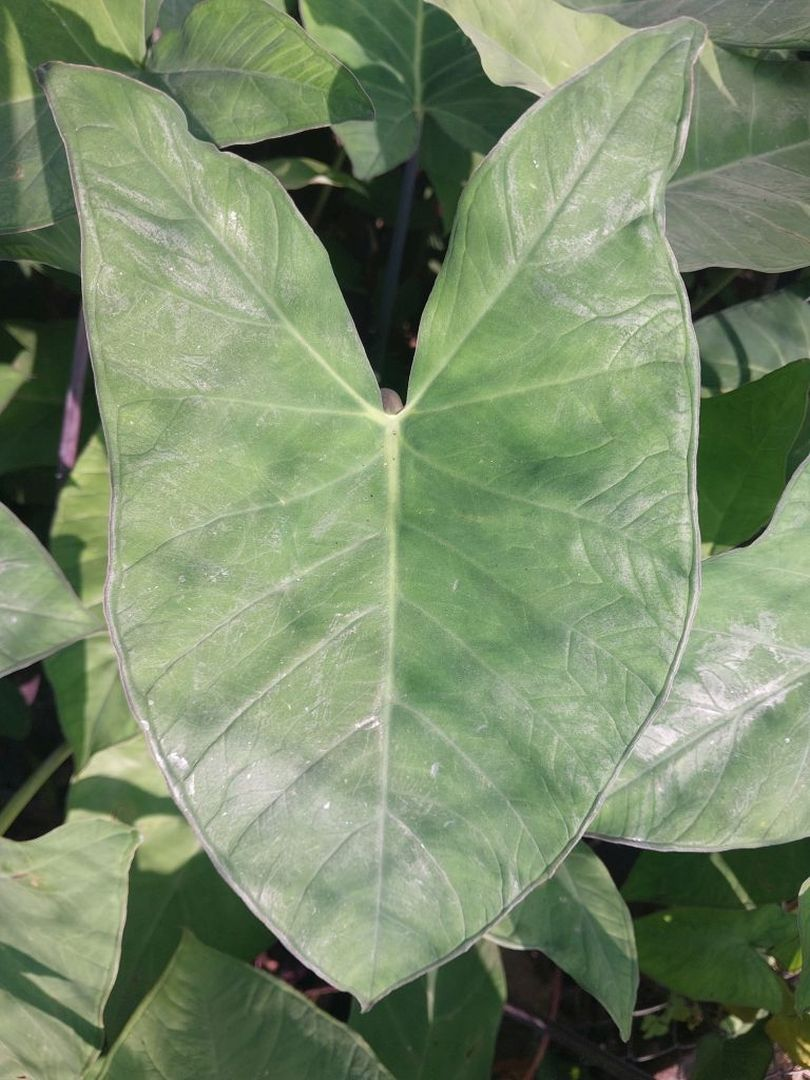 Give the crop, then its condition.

taro, healthy
